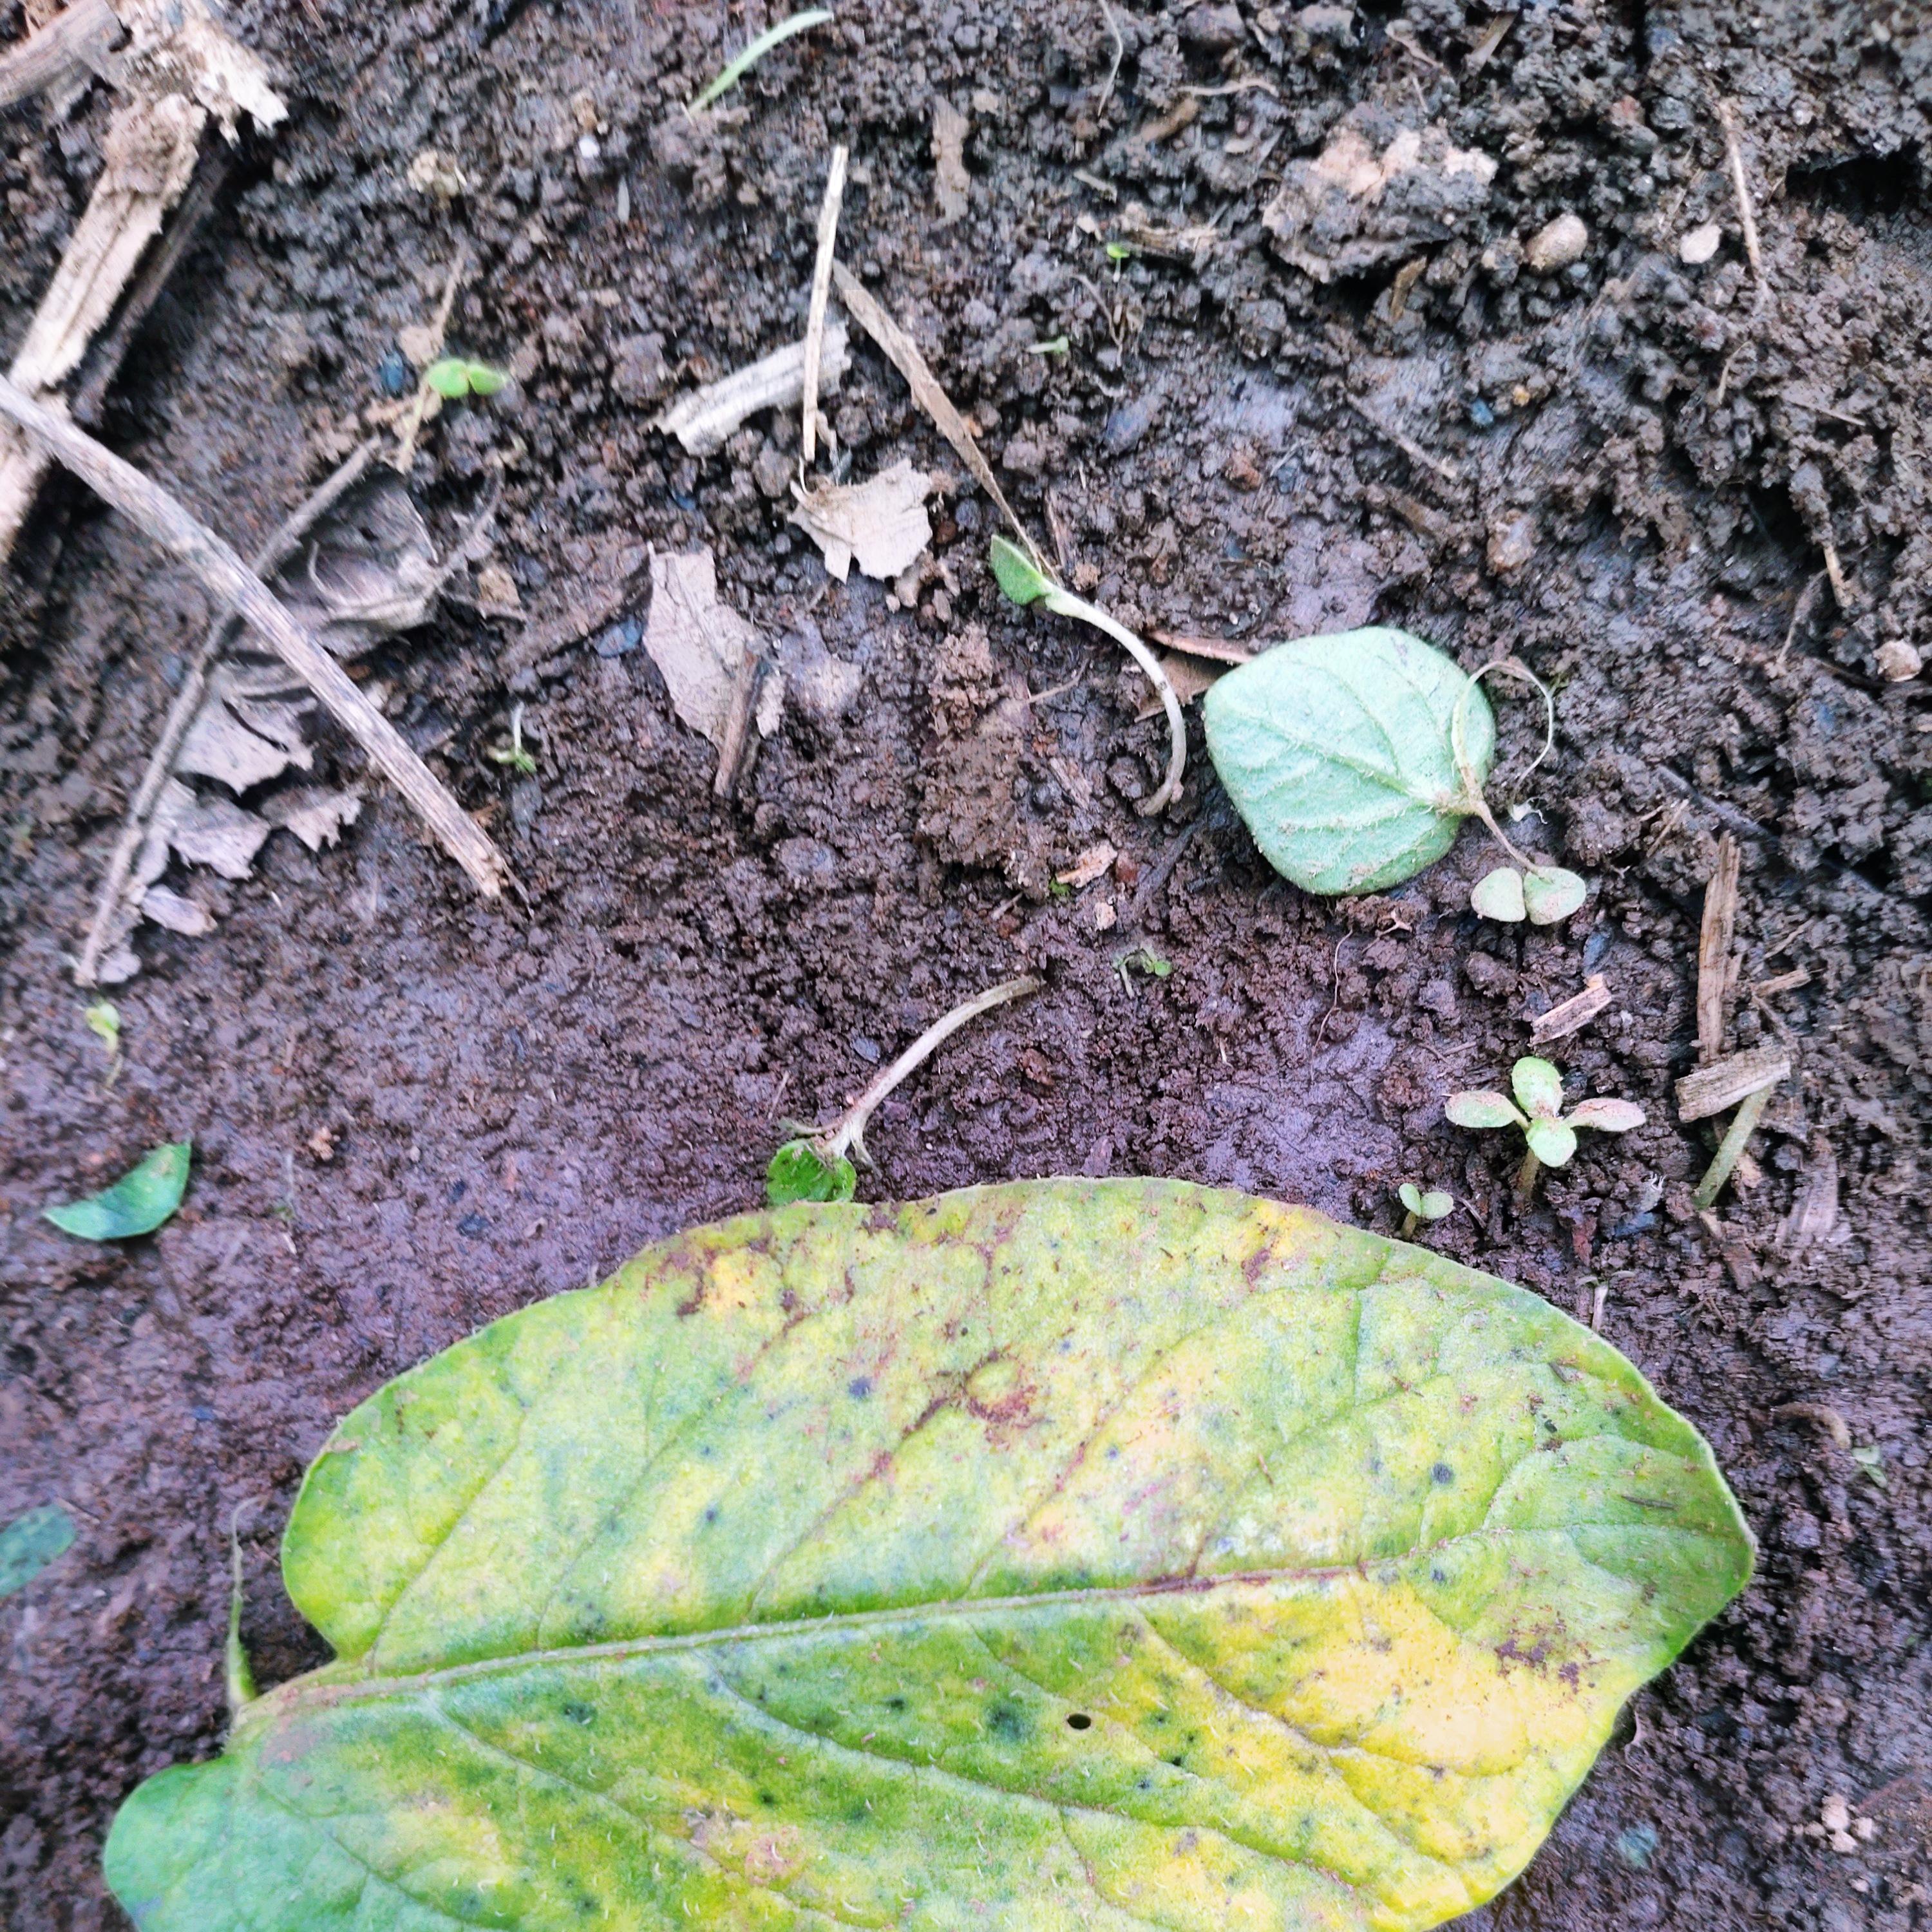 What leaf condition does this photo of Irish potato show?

late blight
